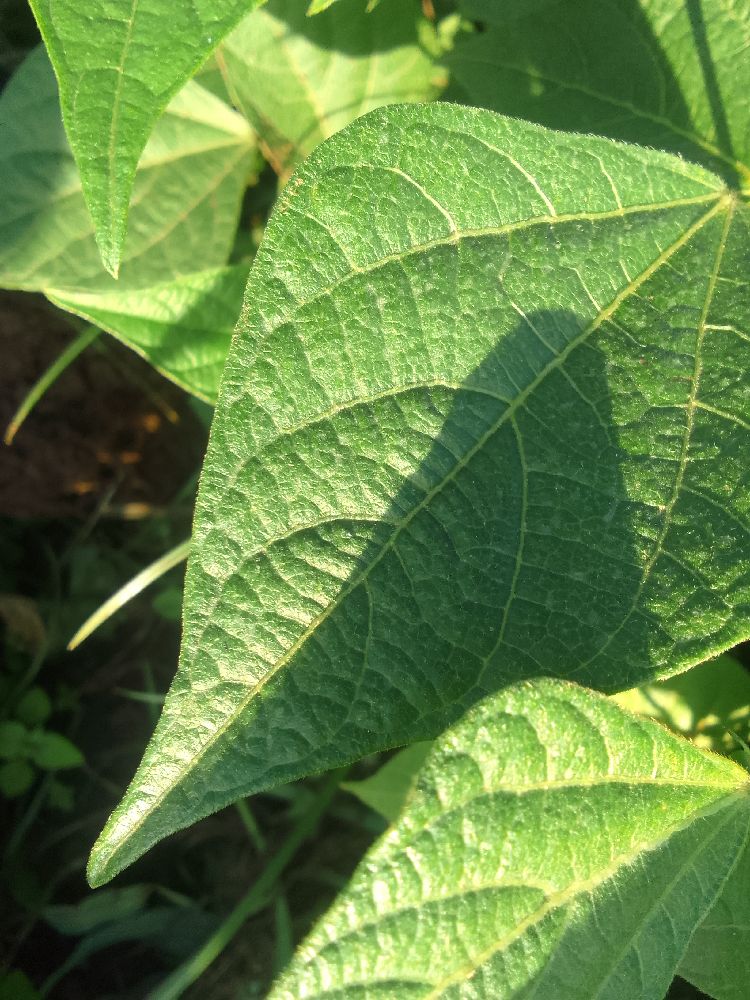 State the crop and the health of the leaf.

common bean, healthy
